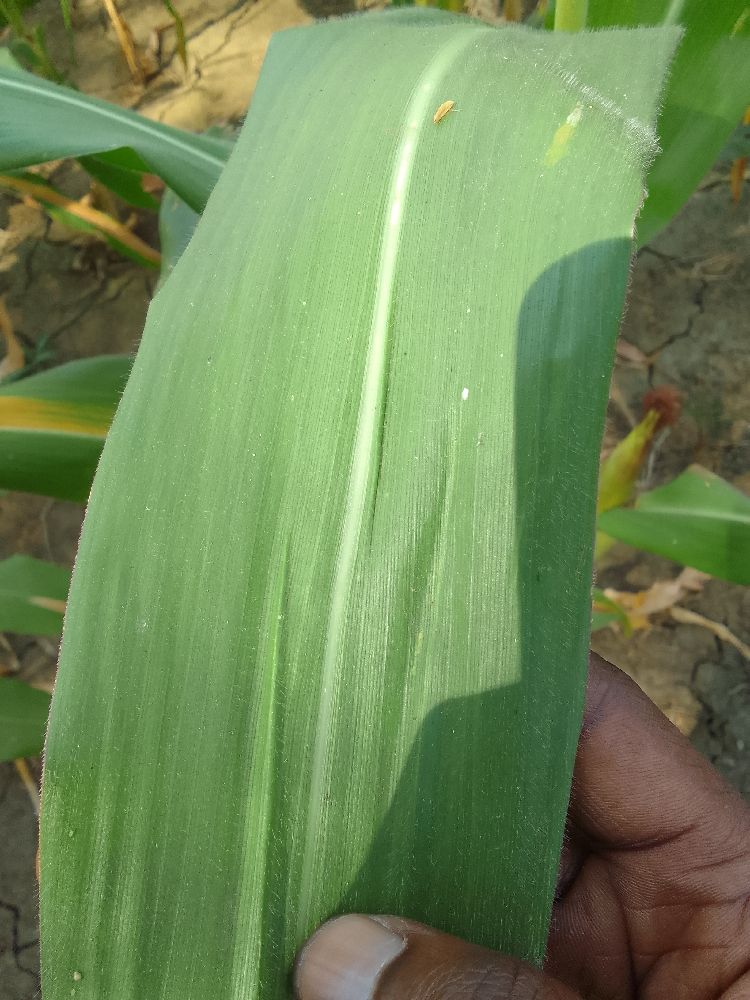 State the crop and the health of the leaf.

maize, healthy
